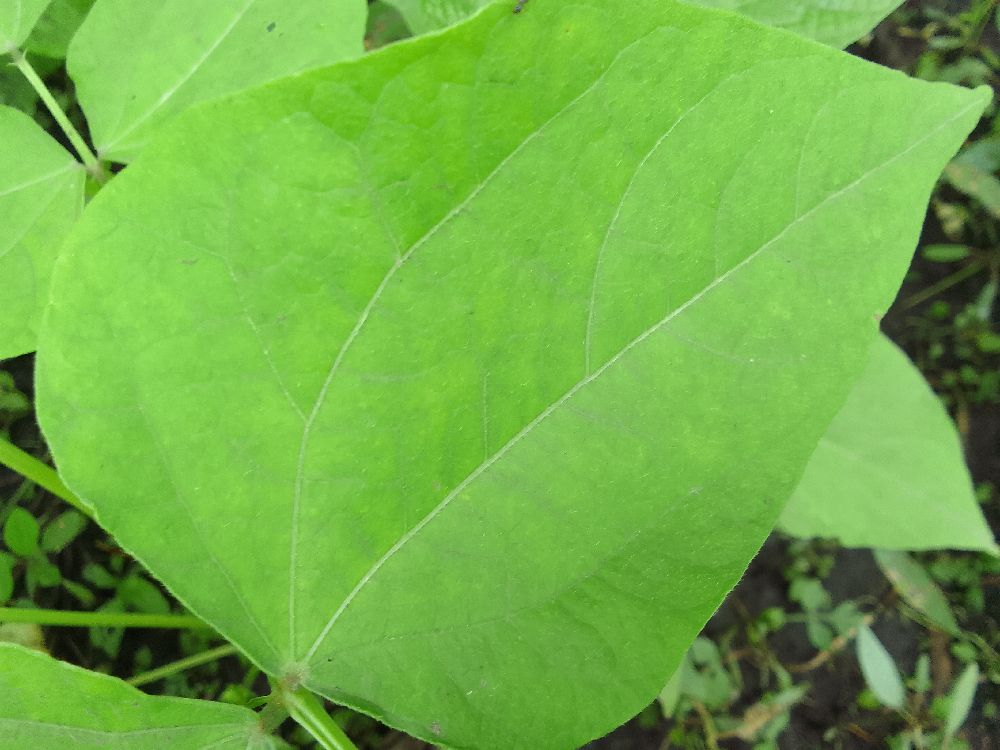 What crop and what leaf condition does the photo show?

common bean, healthy
